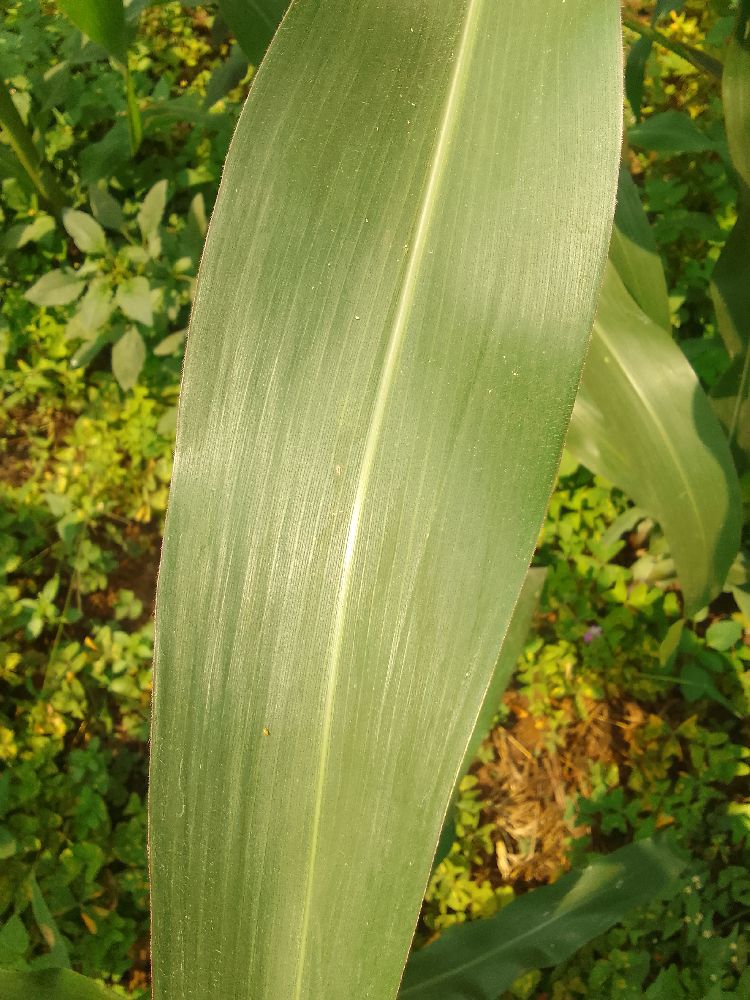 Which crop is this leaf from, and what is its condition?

maize, healthy
